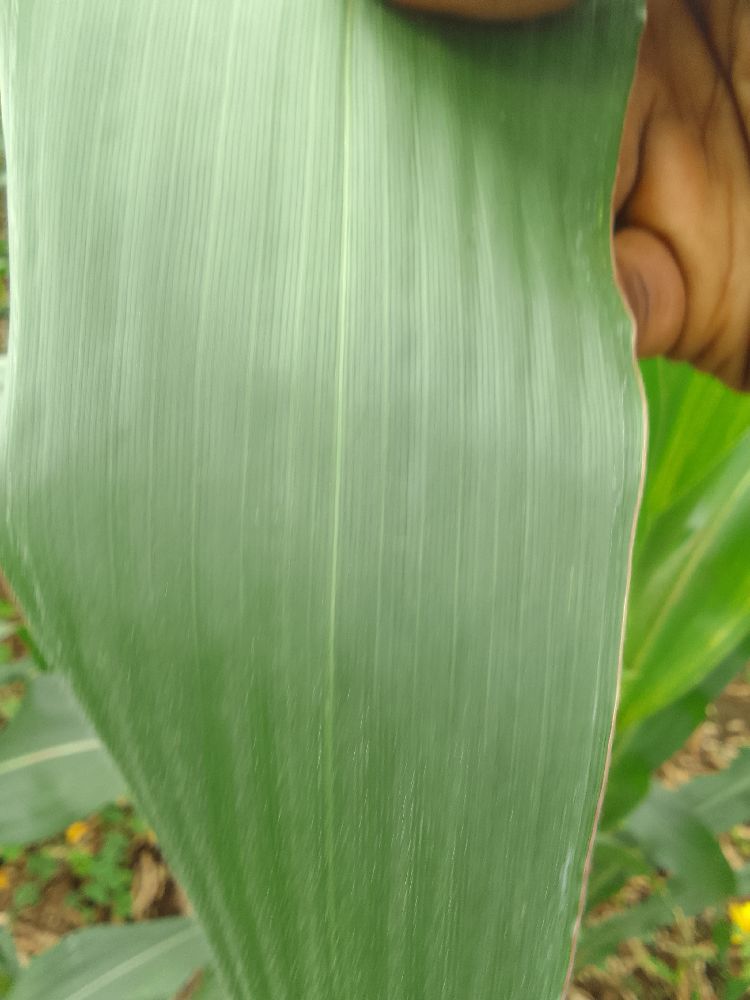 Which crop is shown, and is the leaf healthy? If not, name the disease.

maize, healthy
